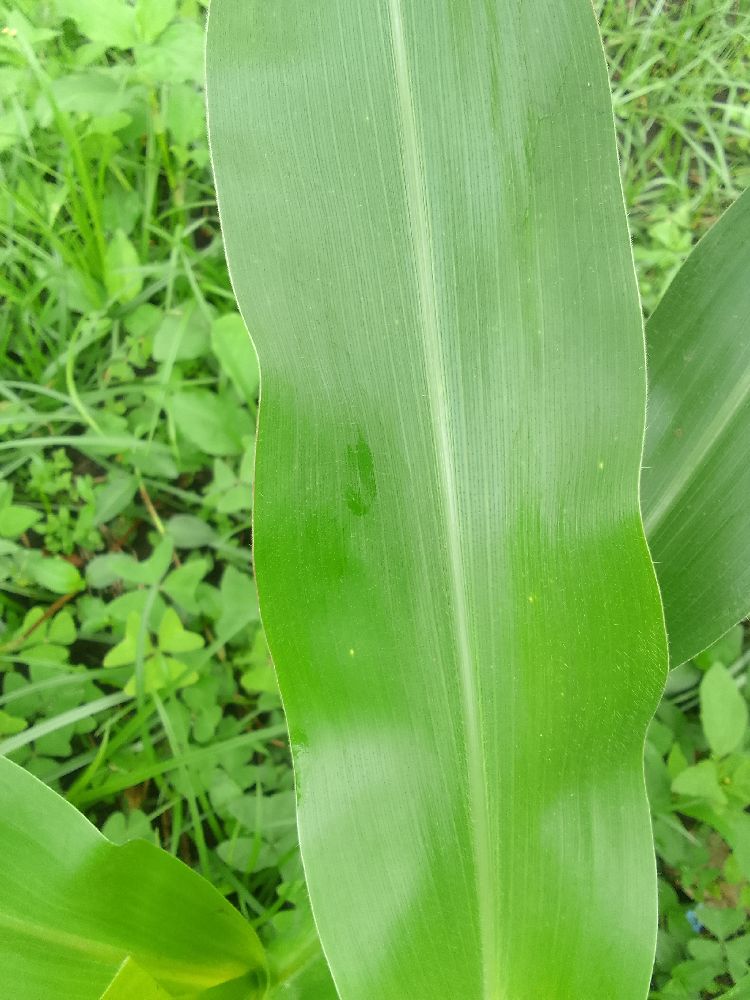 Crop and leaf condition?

maize, healthy
